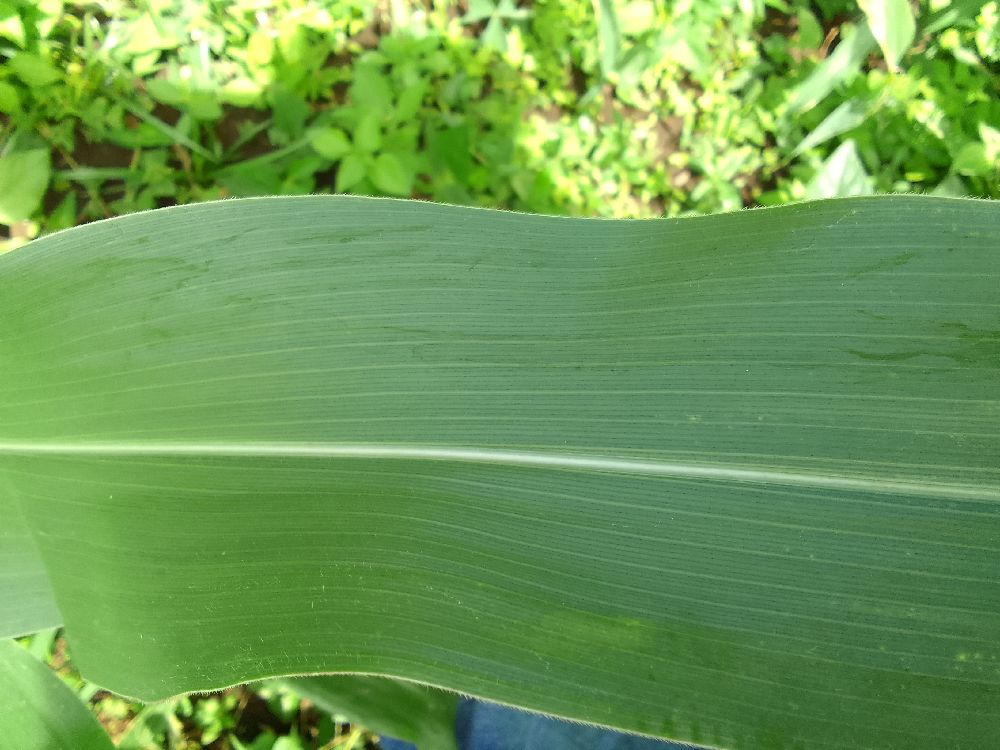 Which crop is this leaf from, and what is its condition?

maize, healthy
